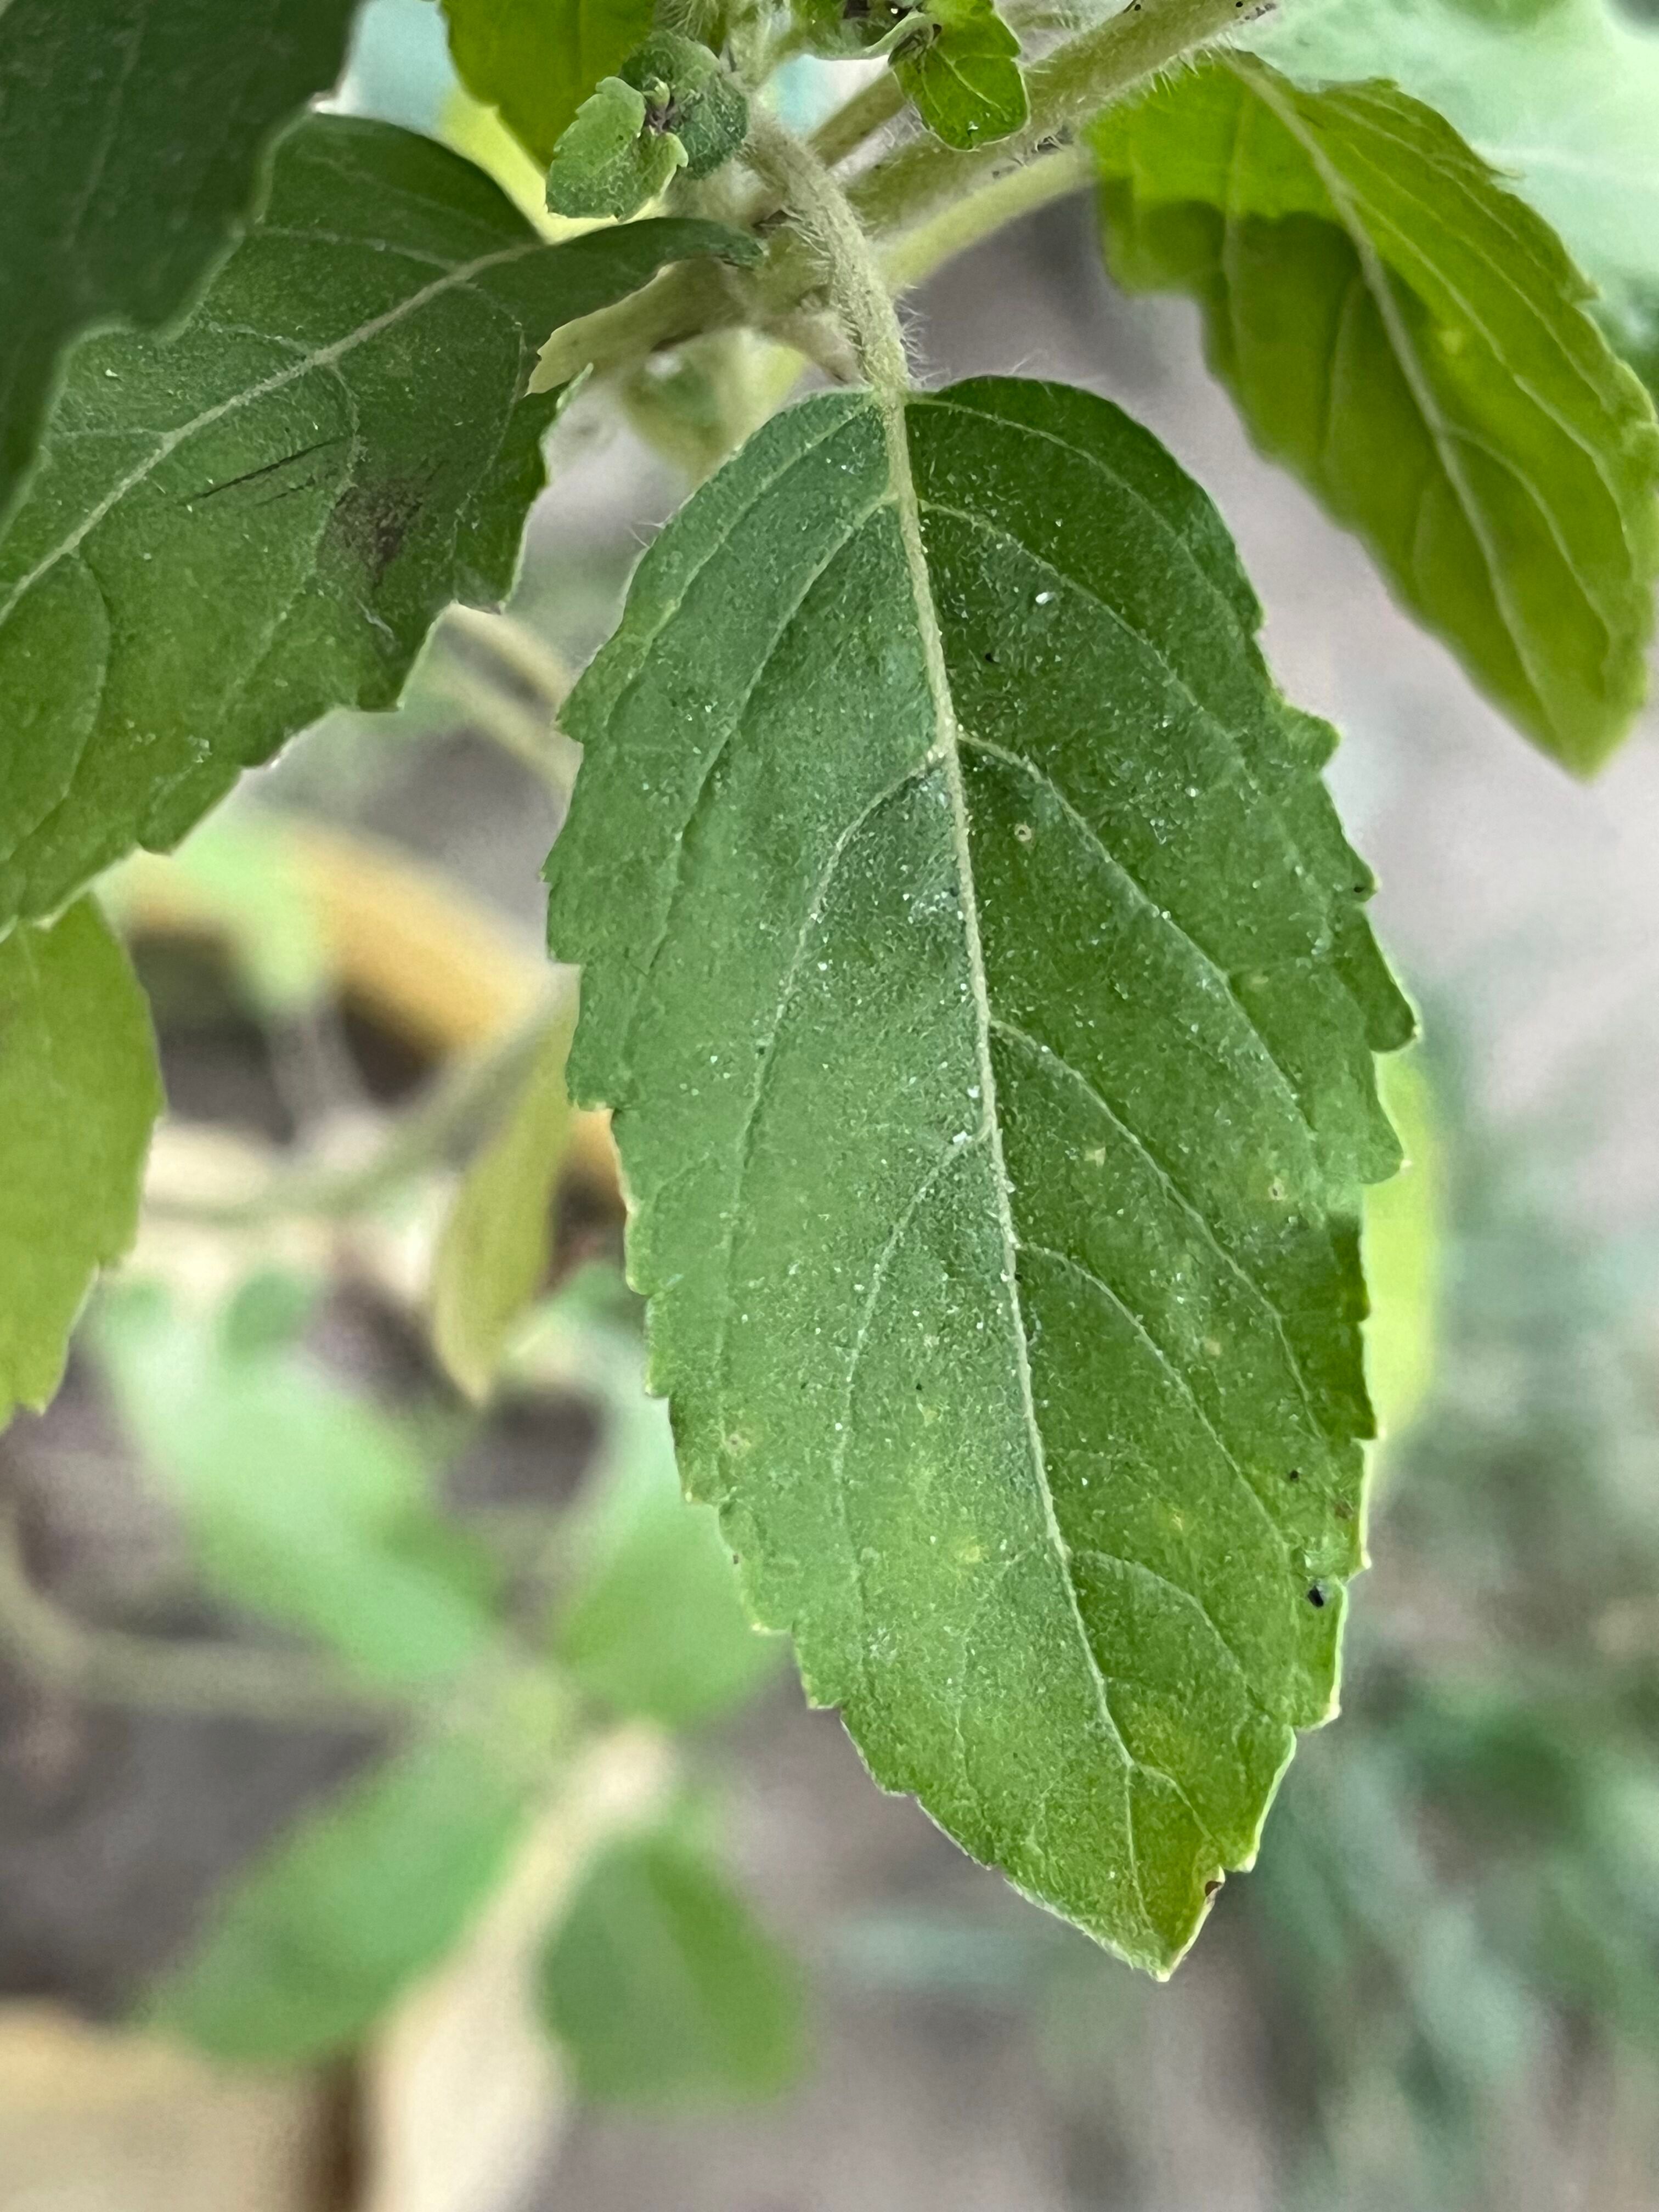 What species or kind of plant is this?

tulshi
